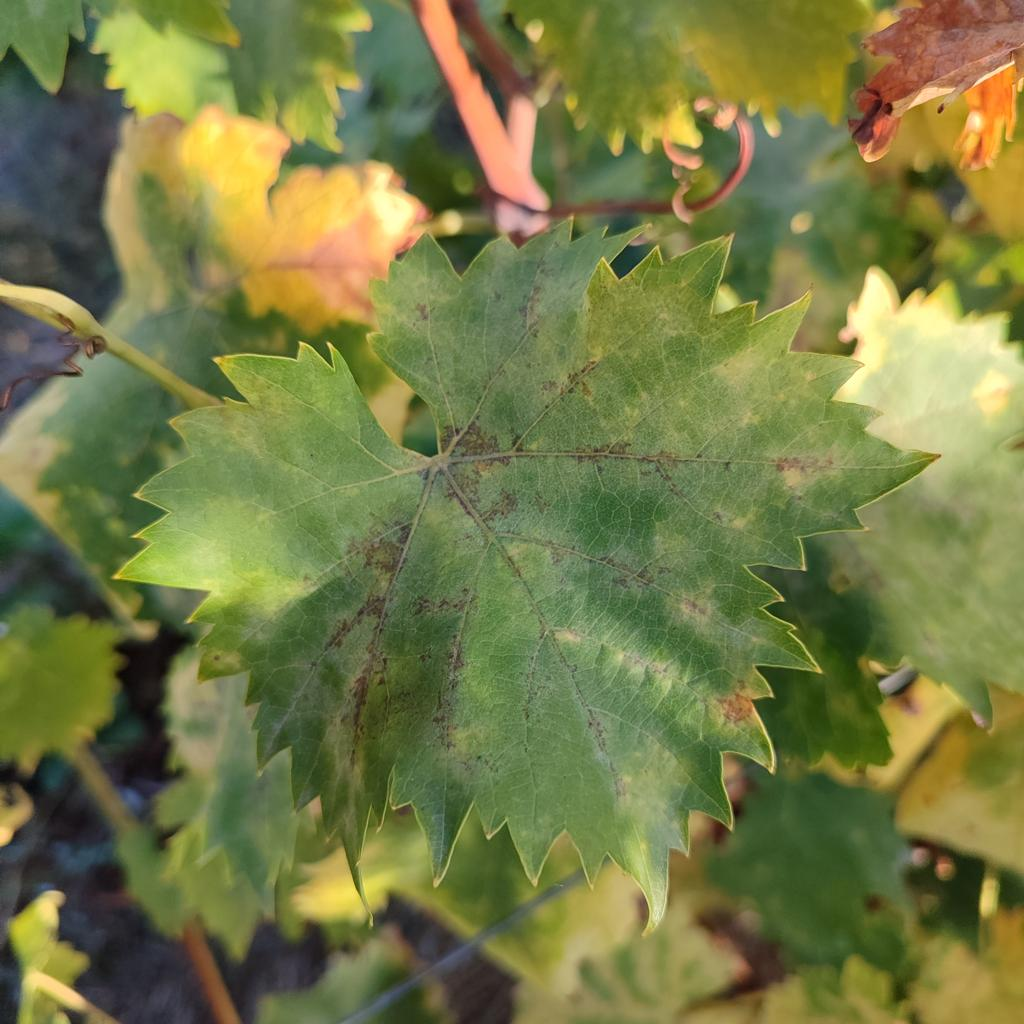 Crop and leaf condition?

grapevine, powdery mildew
